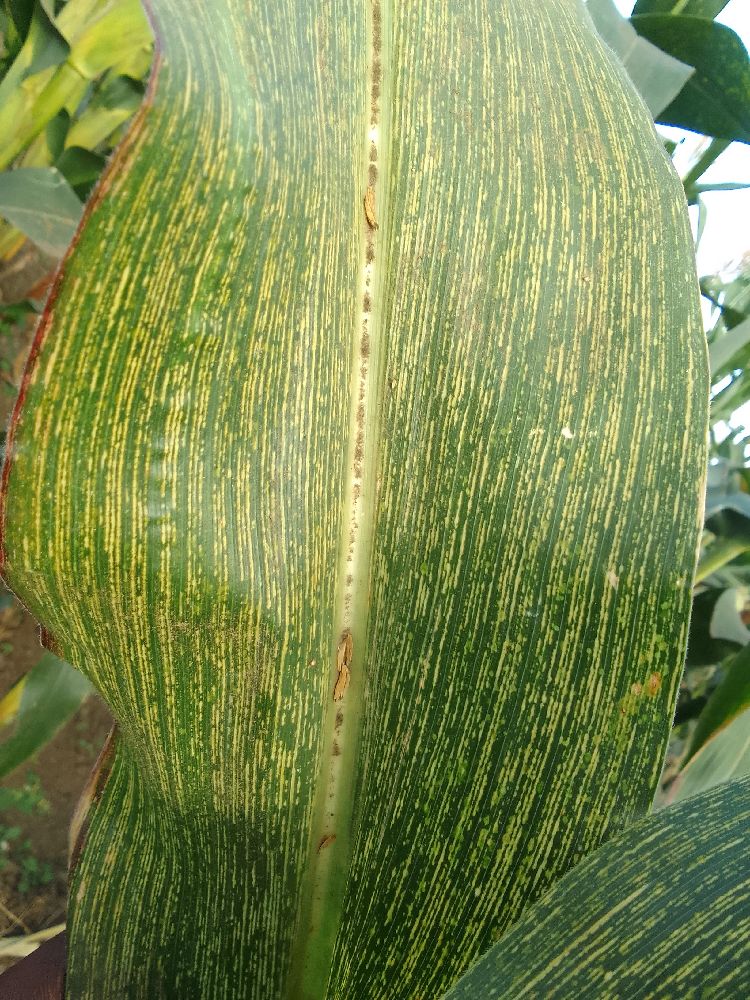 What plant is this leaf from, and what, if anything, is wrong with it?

maize, maize streak virus
